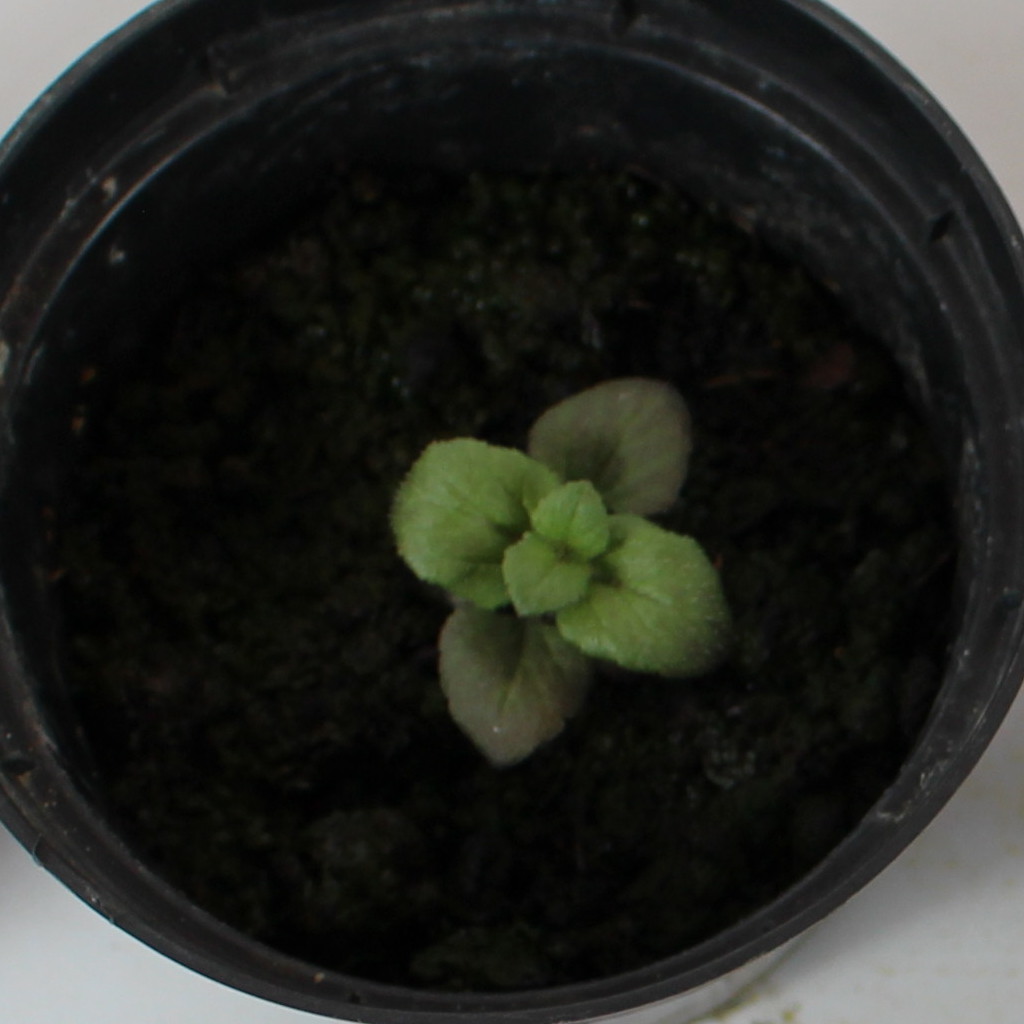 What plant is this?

Veronica persica
